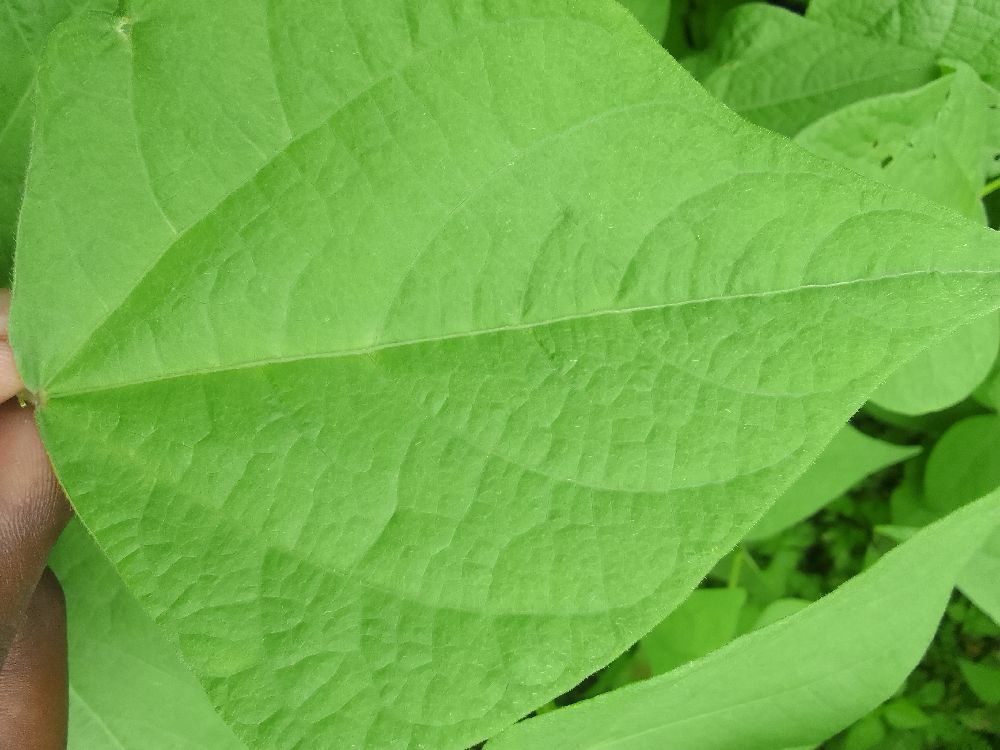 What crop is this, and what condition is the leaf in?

common bean, healthy
